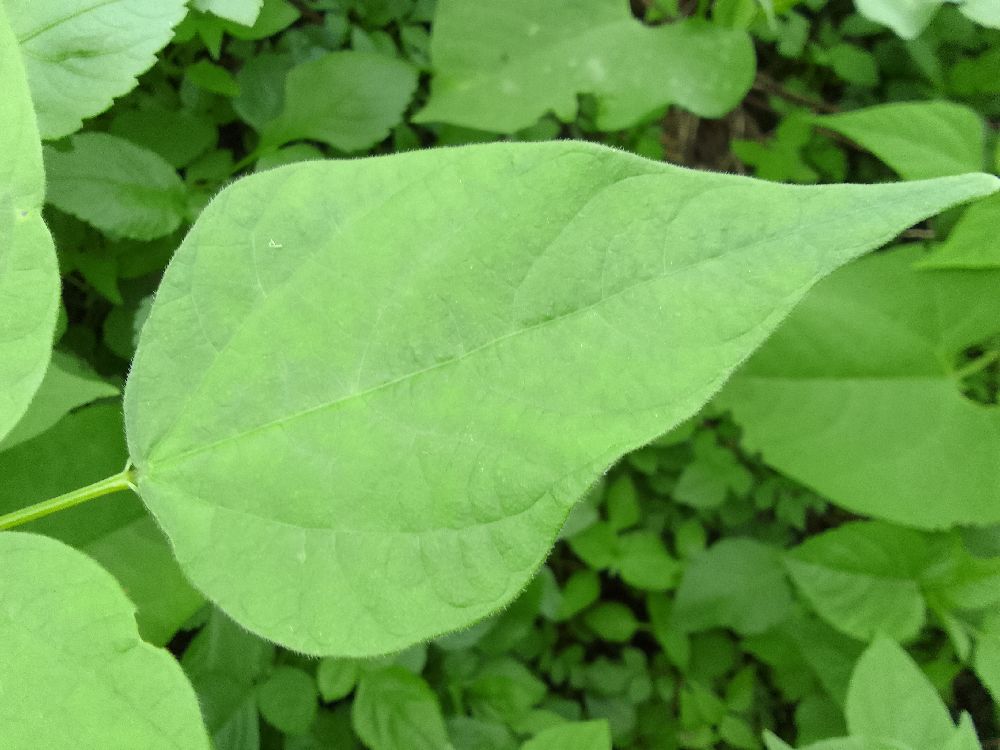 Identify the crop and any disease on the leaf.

common bean, healthy
